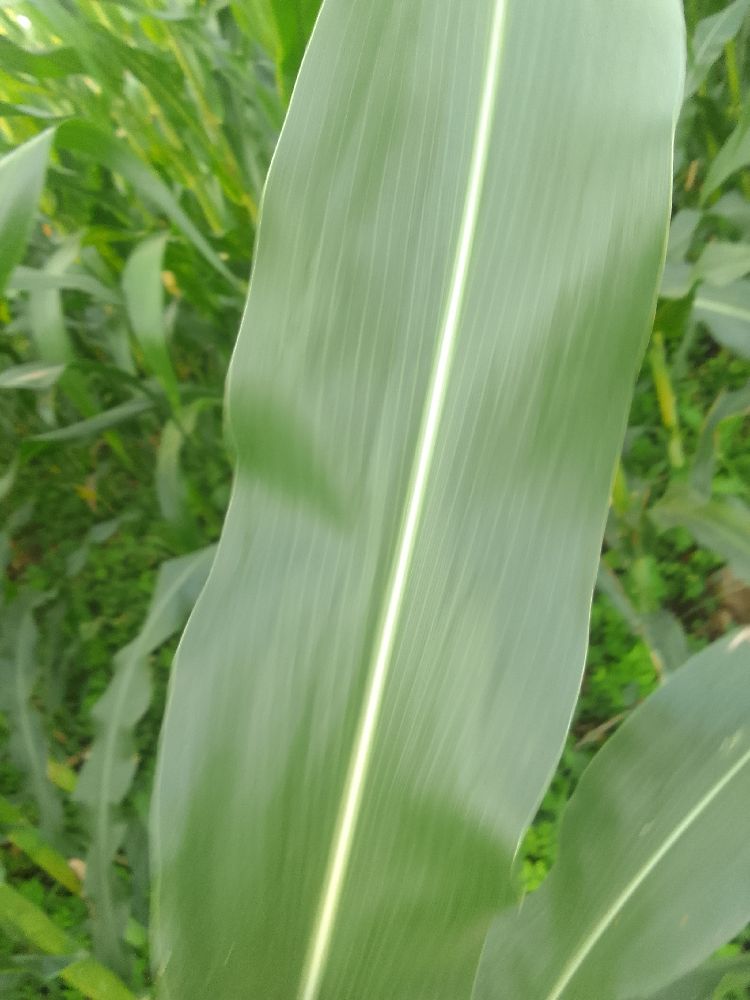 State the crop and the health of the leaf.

maize, healthy
